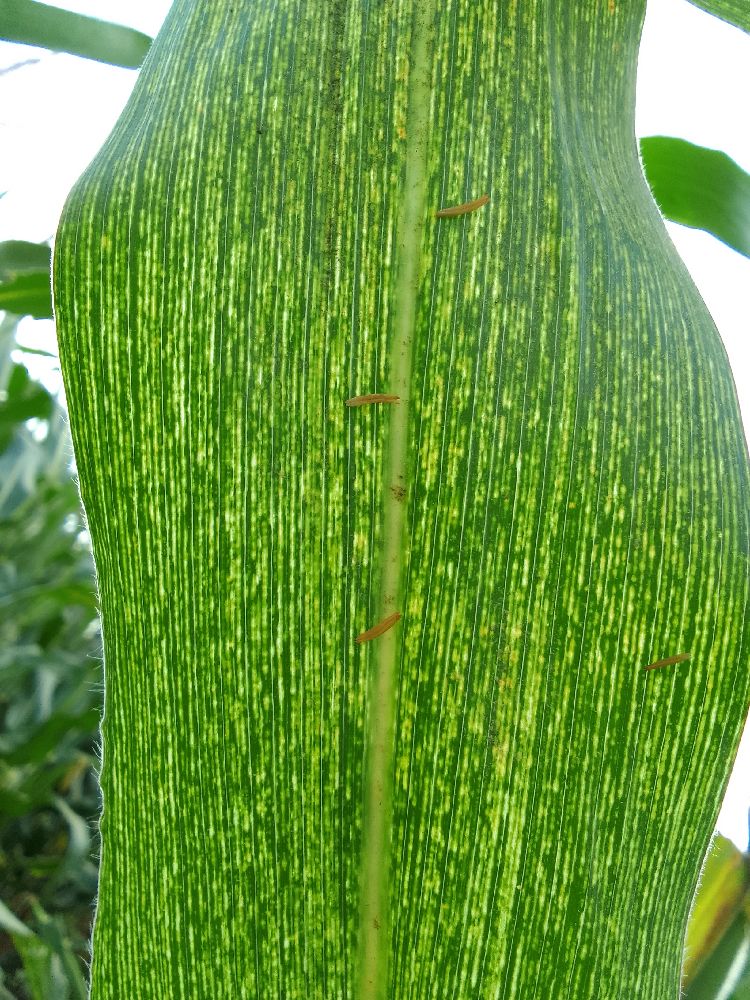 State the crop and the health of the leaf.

maize, maize streak virus
